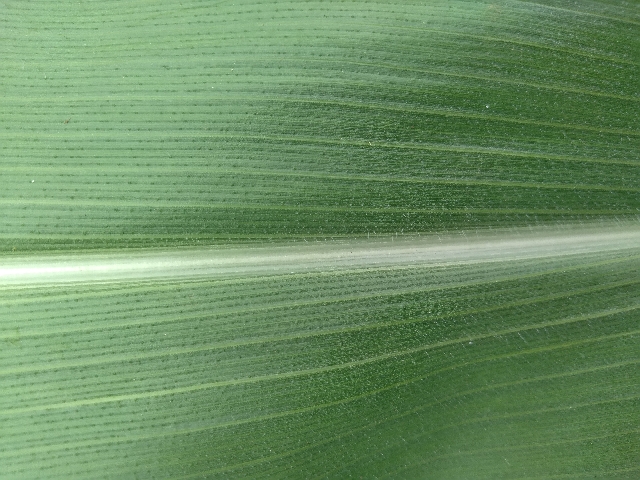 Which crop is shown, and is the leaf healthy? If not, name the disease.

maize, healthy
